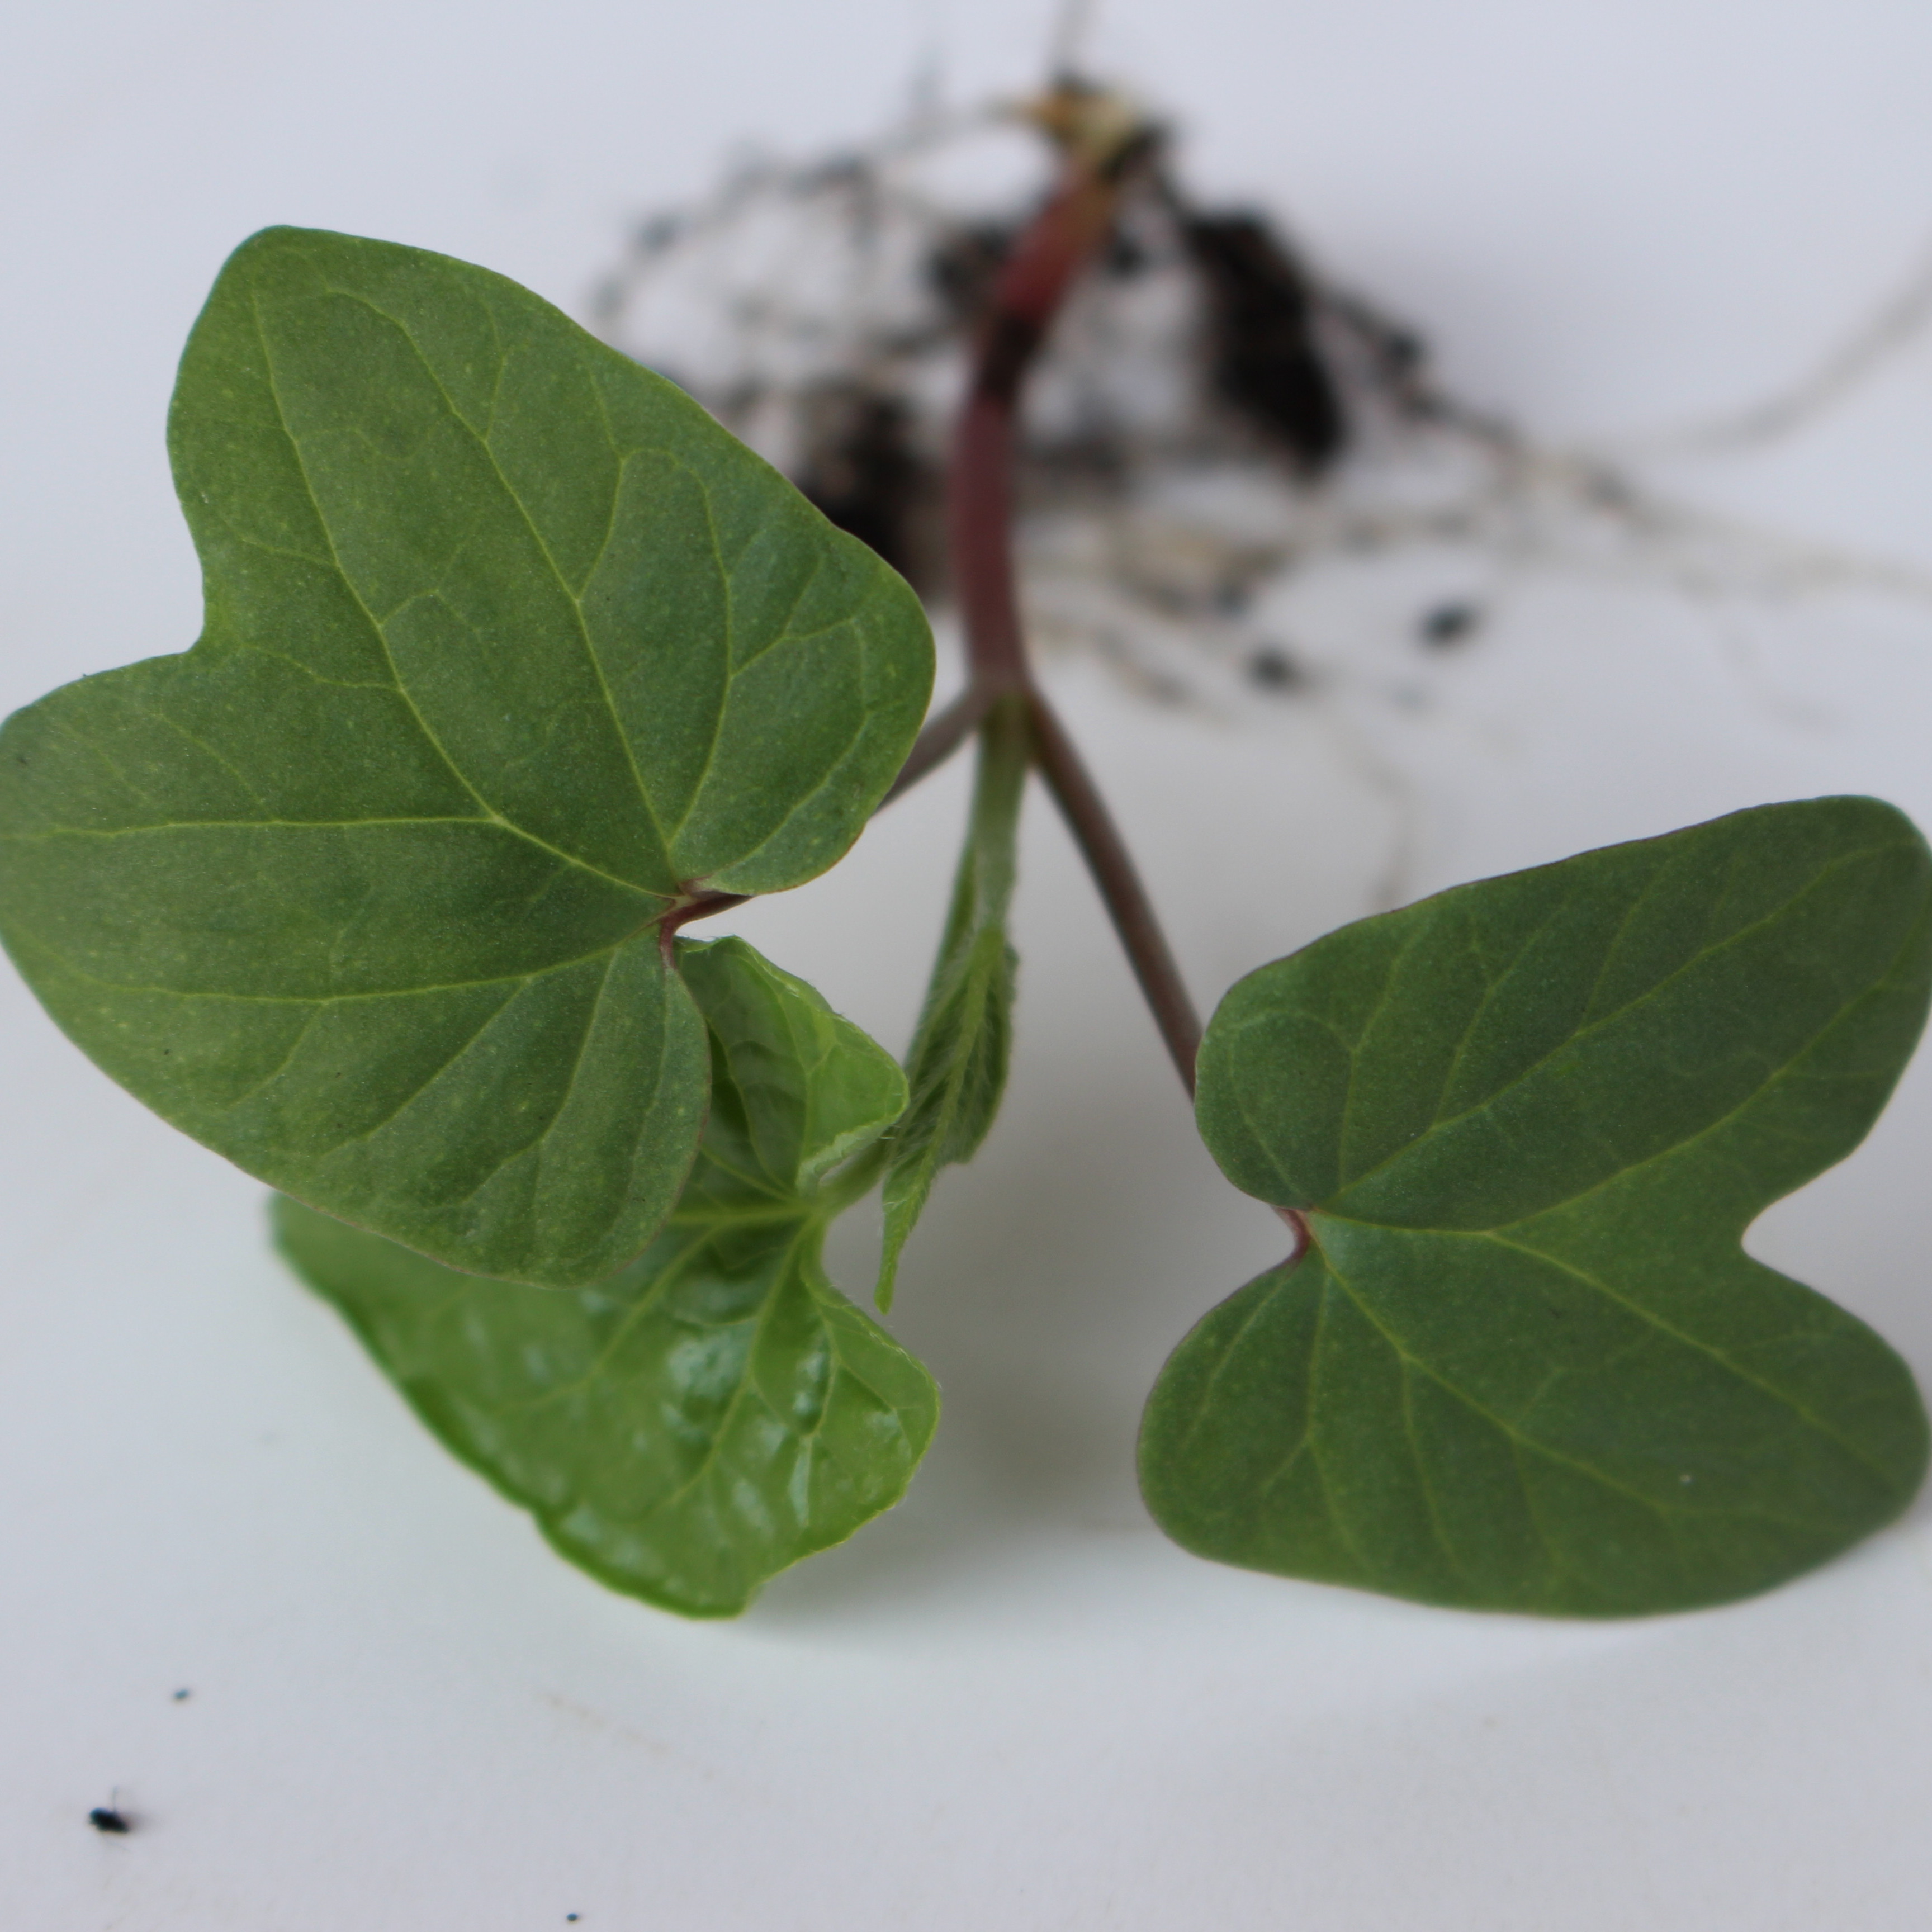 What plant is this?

Convolvulus arvensis
